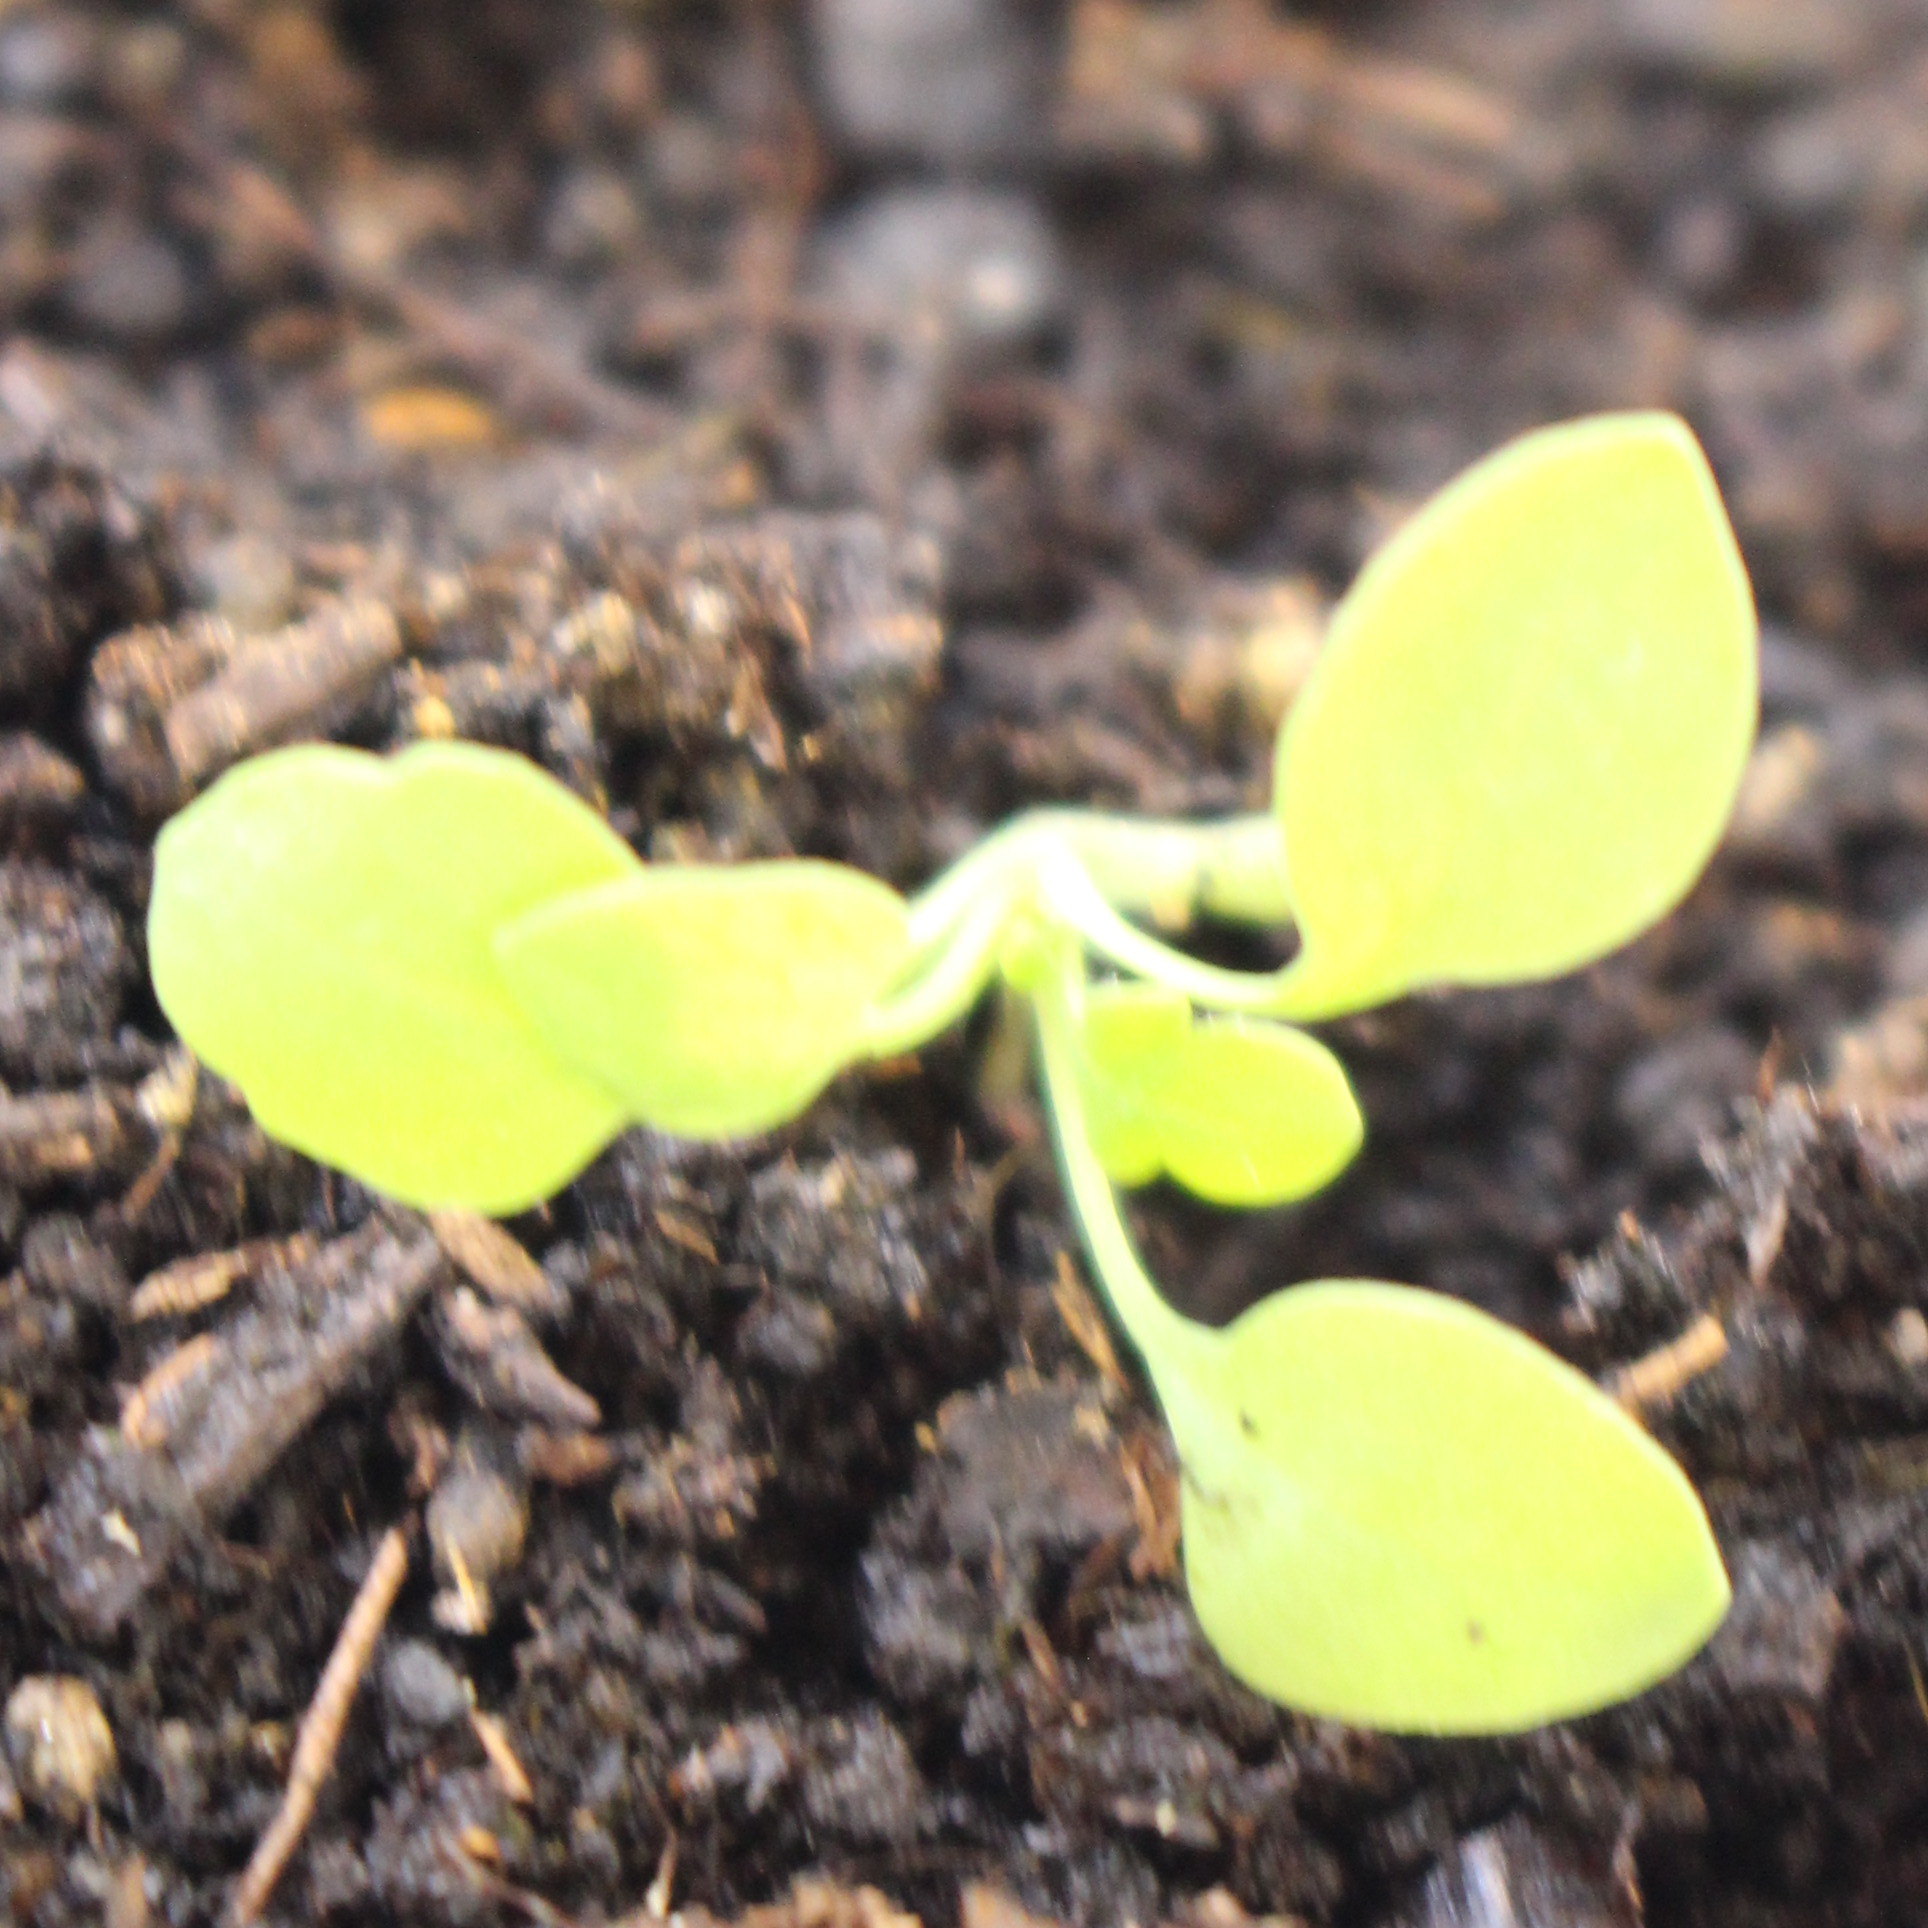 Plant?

Papaver rhoeas
